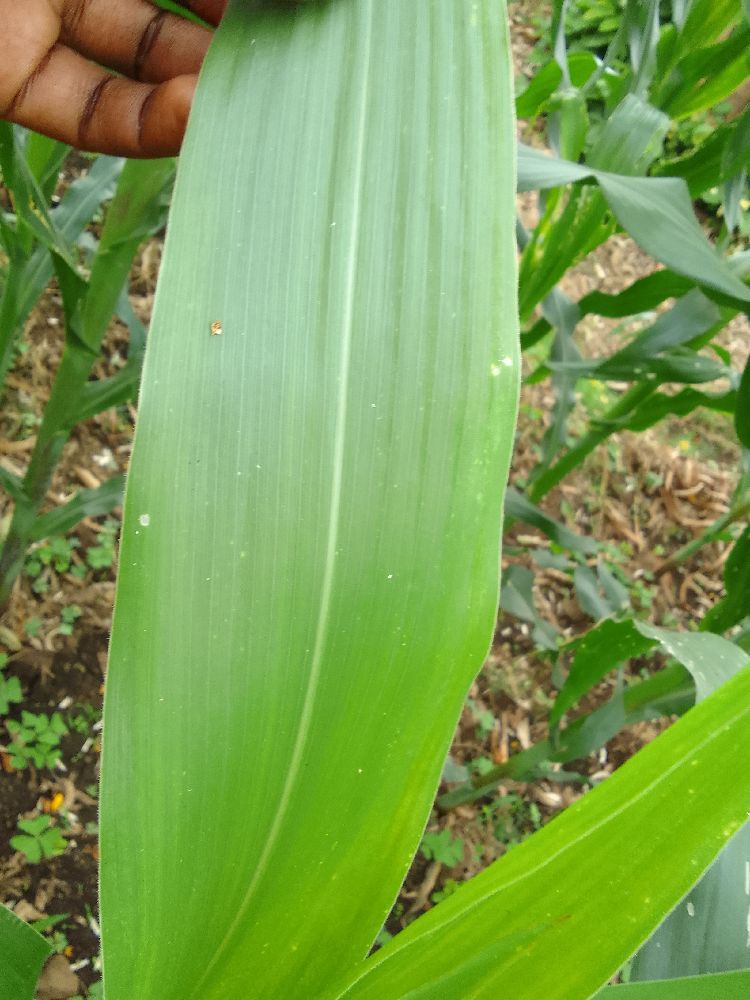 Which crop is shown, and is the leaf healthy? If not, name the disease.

maize, healthy
